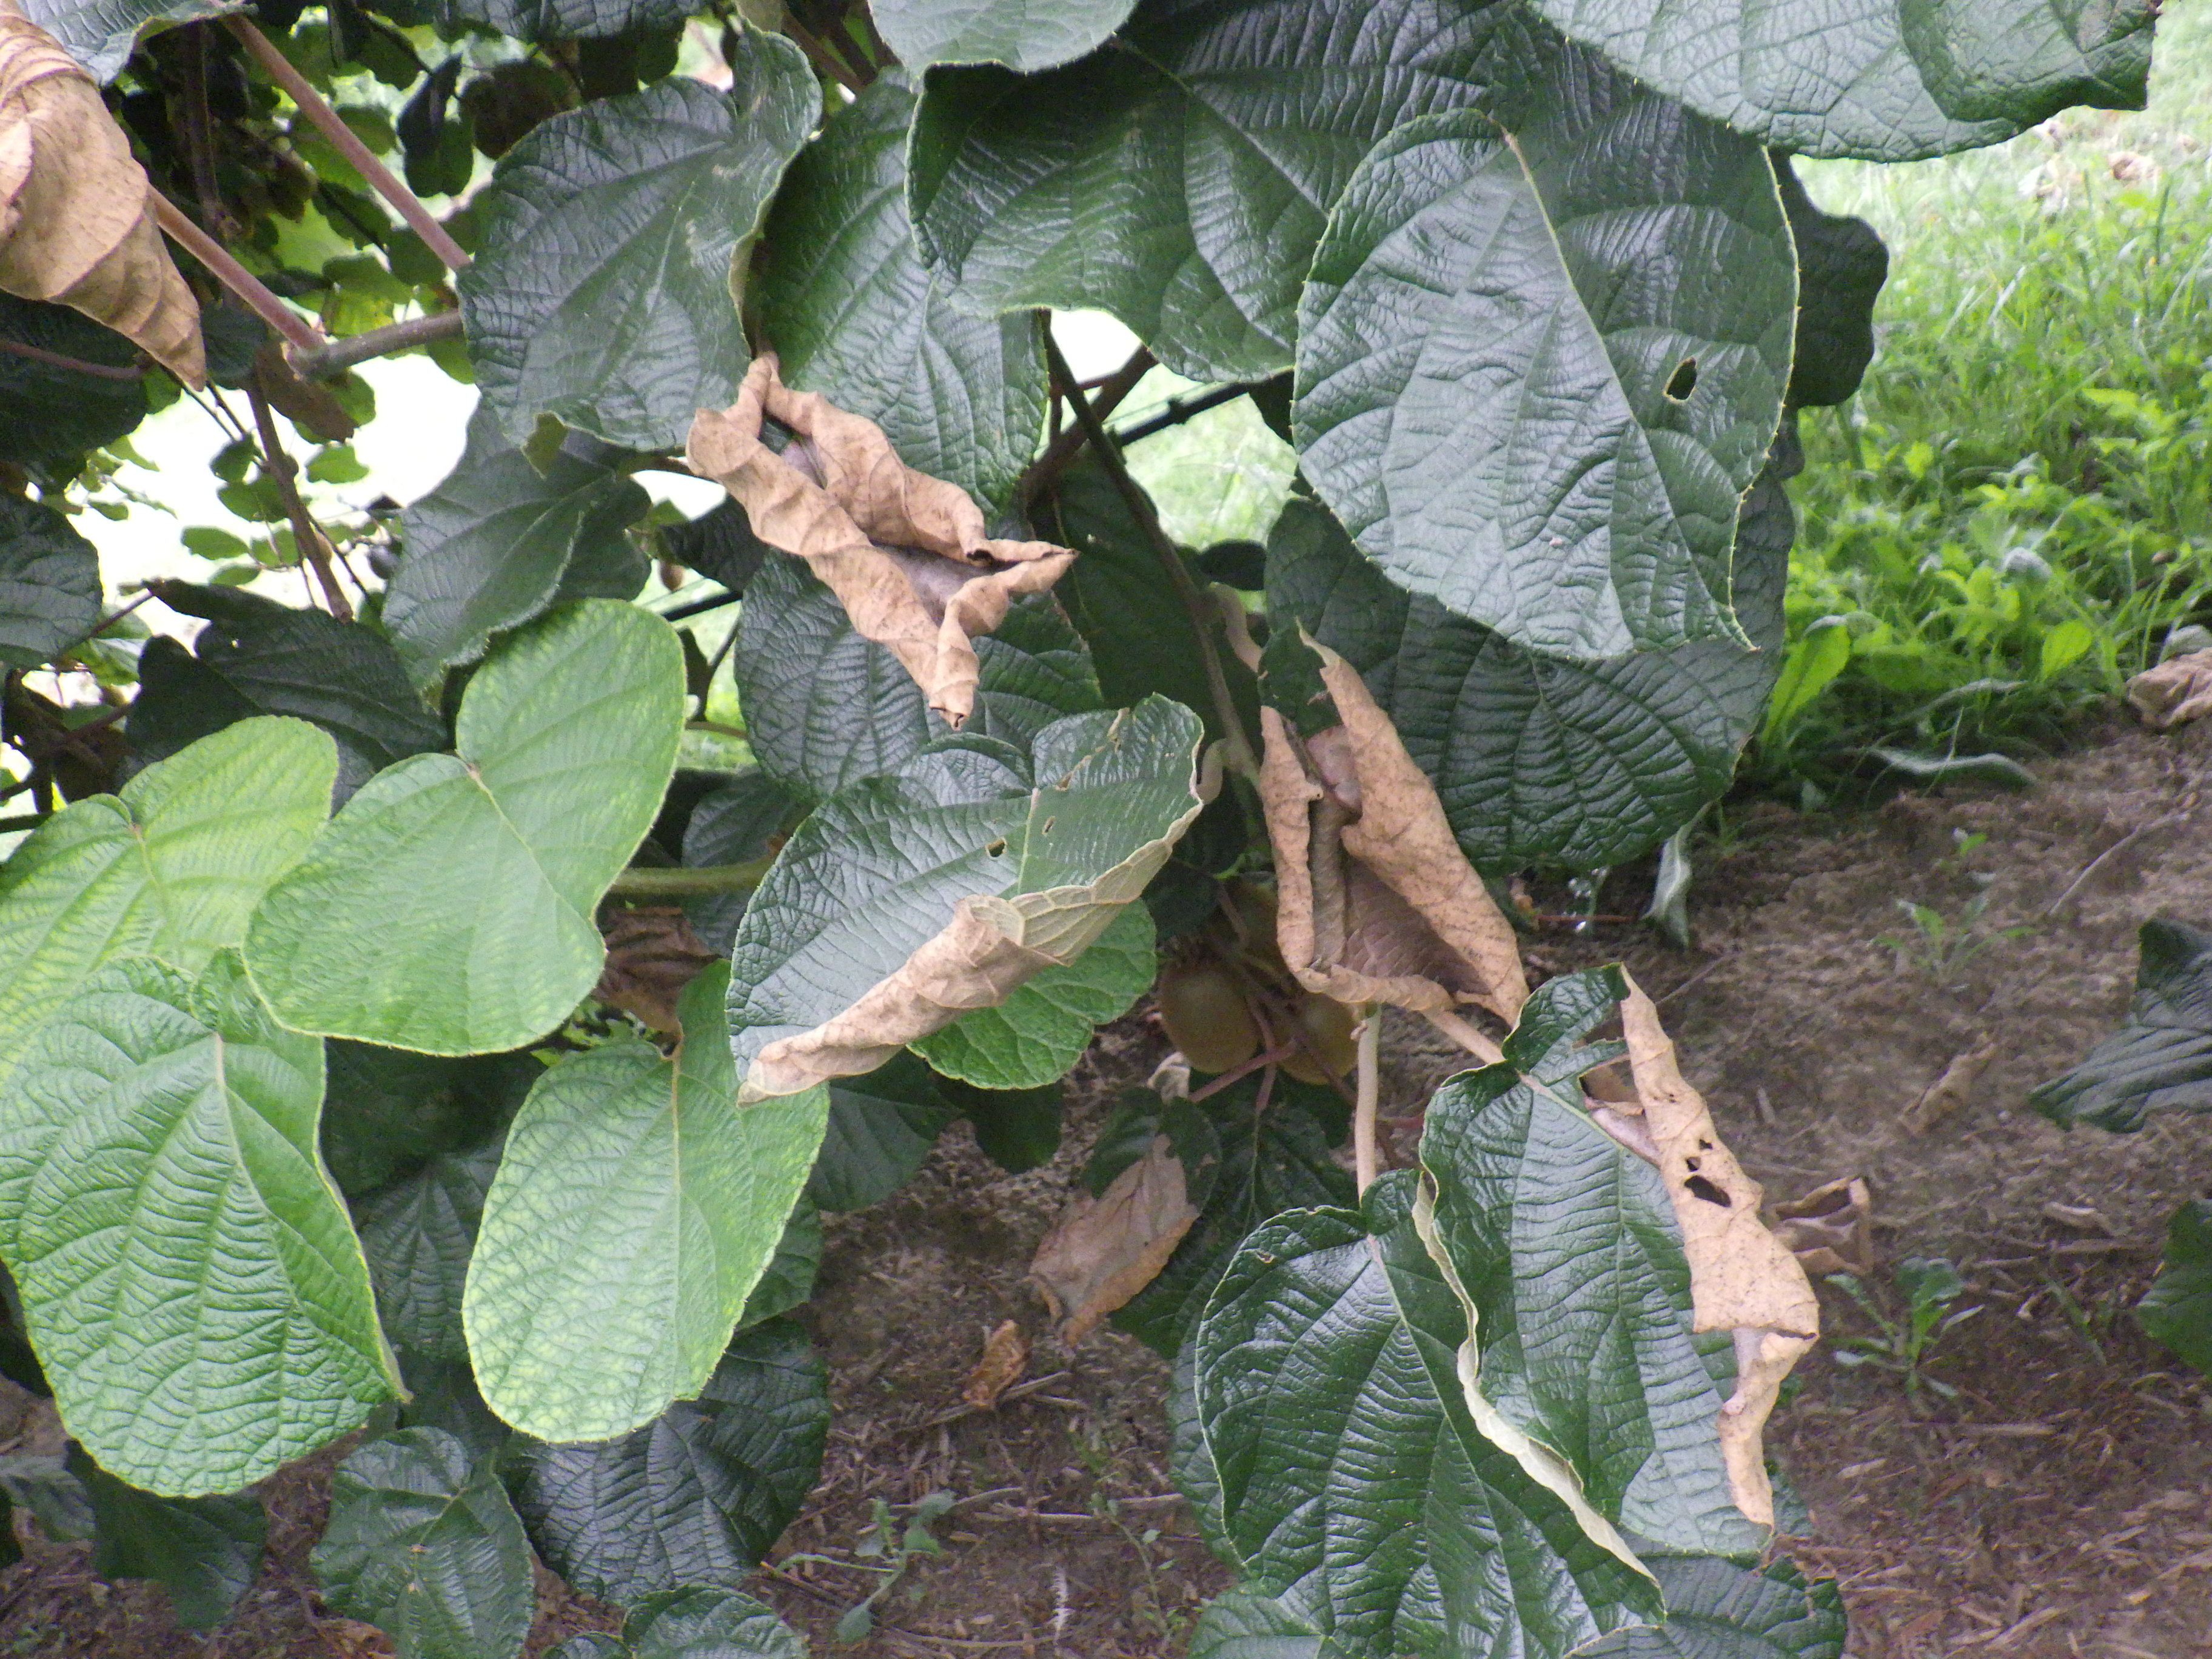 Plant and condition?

kiwi, chemical damage, heat damage, manganese deficiency
